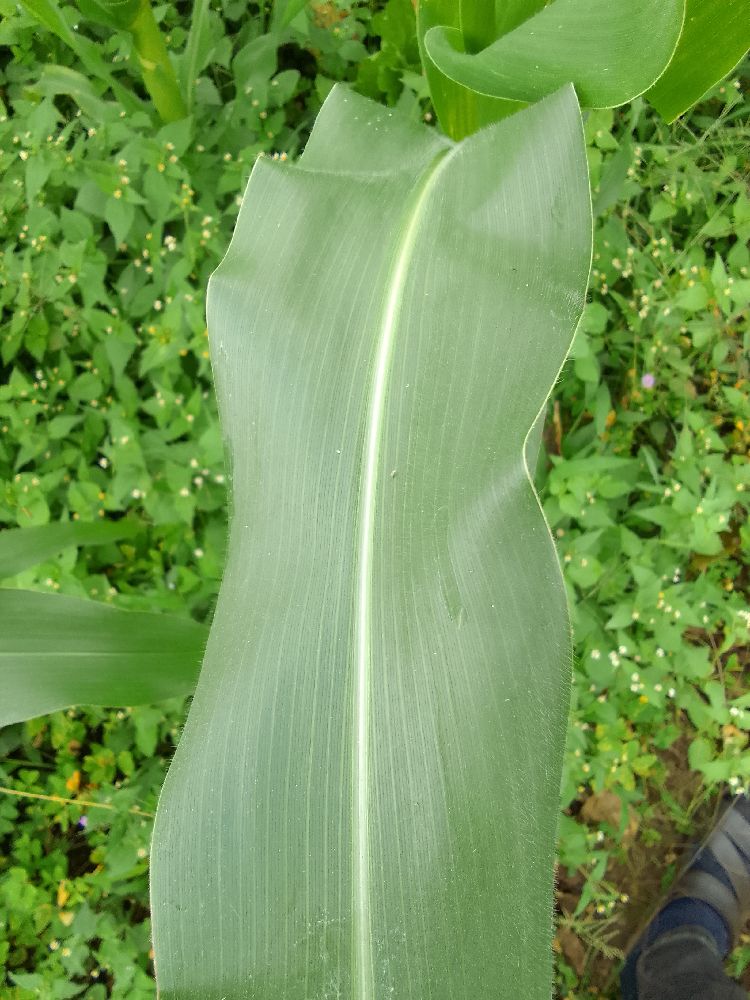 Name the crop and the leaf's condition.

maize, healthy
